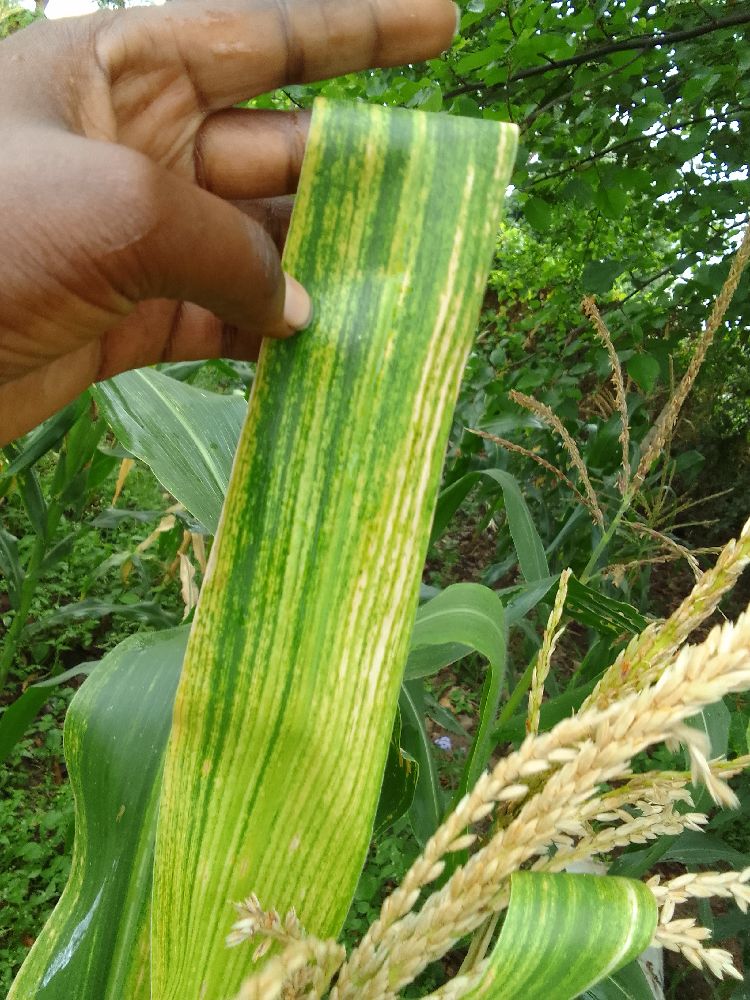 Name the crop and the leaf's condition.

maize, maize lethal necrosis
